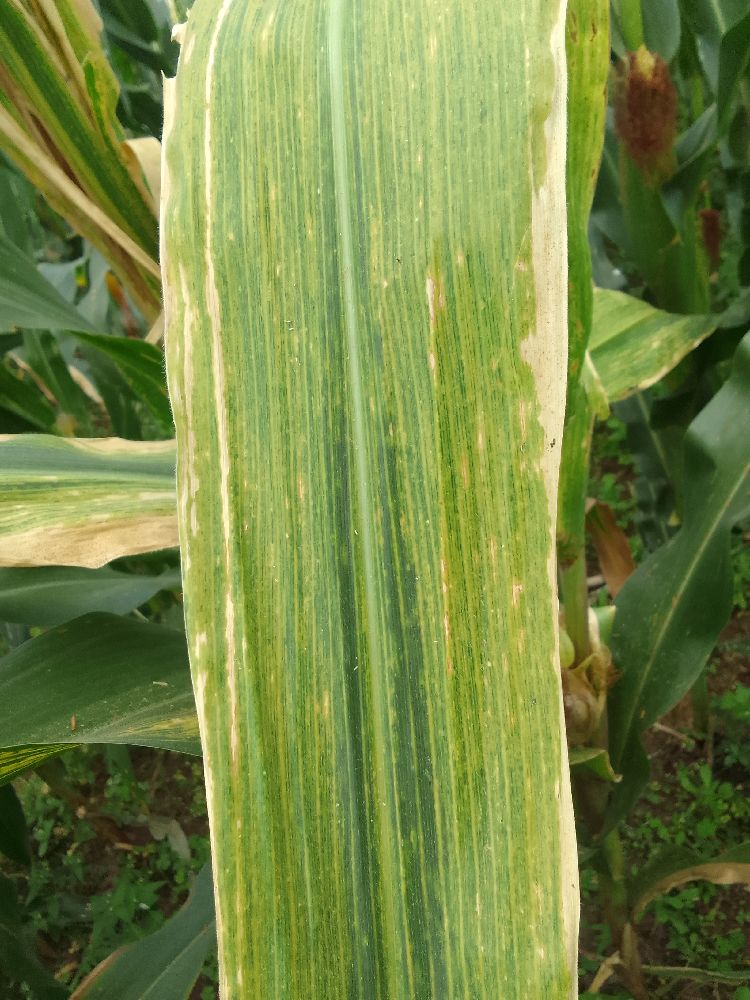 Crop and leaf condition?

maize, maize lethal necrosis
